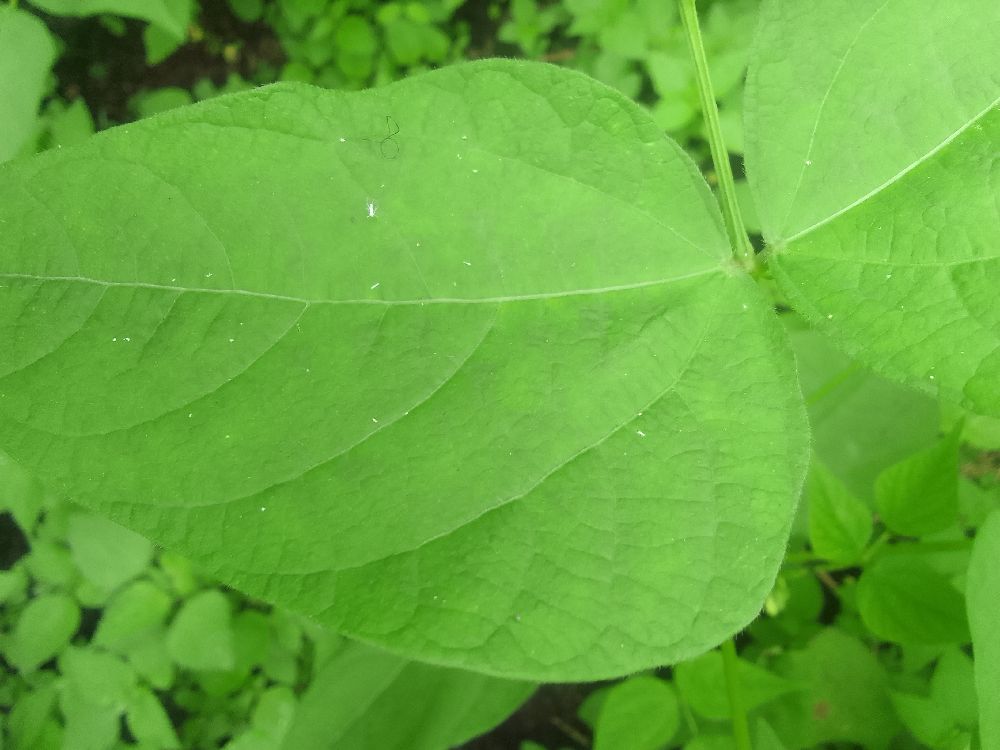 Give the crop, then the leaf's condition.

common bean, healthy
